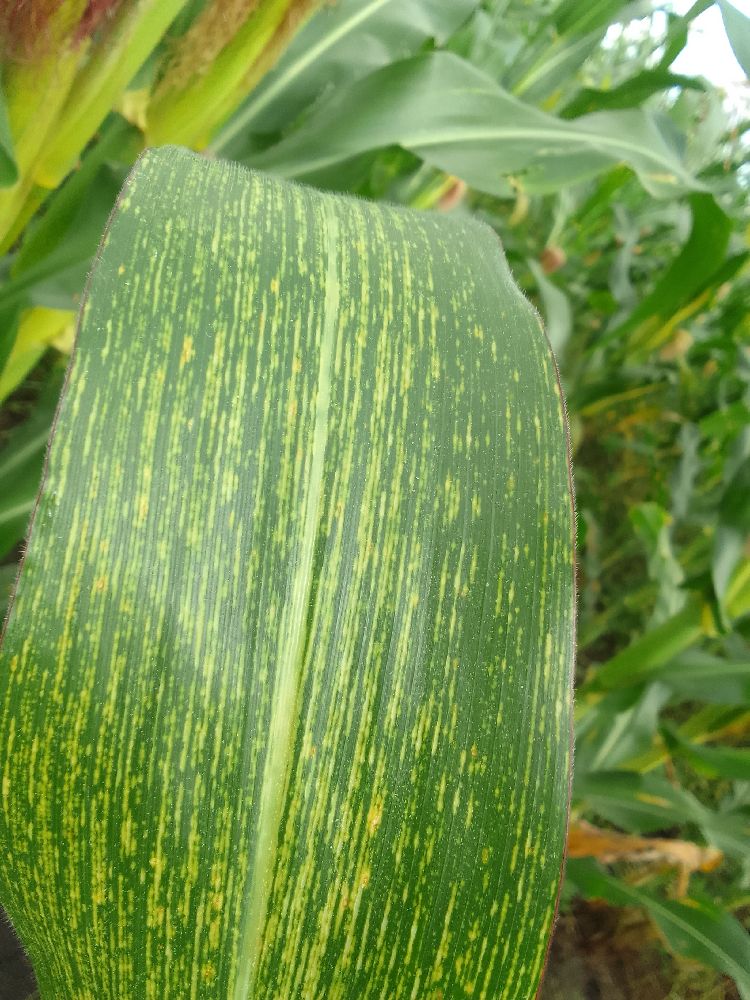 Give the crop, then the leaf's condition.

maize, maize streak virus
